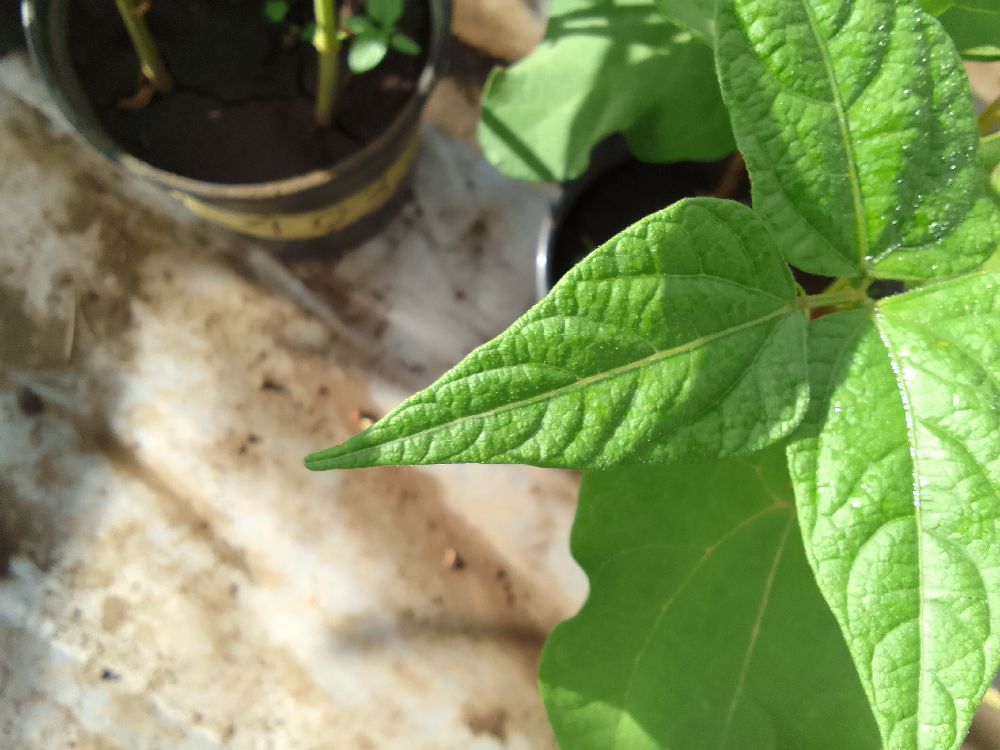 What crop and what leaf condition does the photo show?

common bean, healthy
